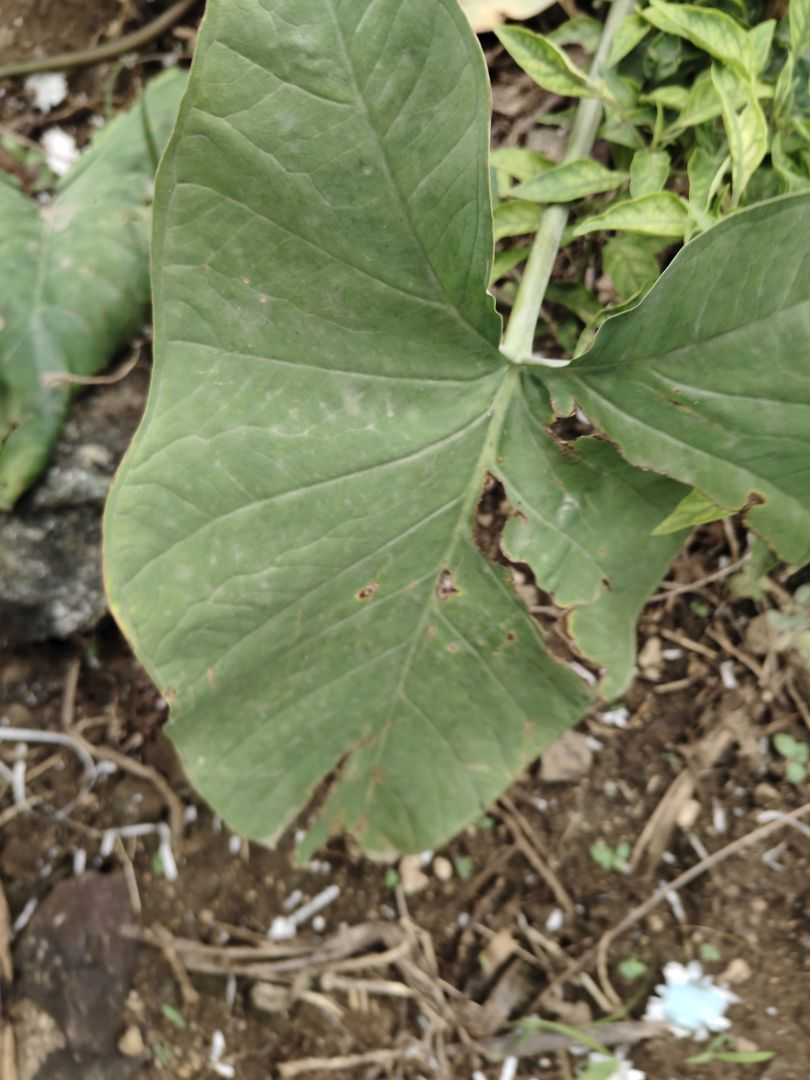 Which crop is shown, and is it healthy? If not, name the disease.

taro, leaf blight
